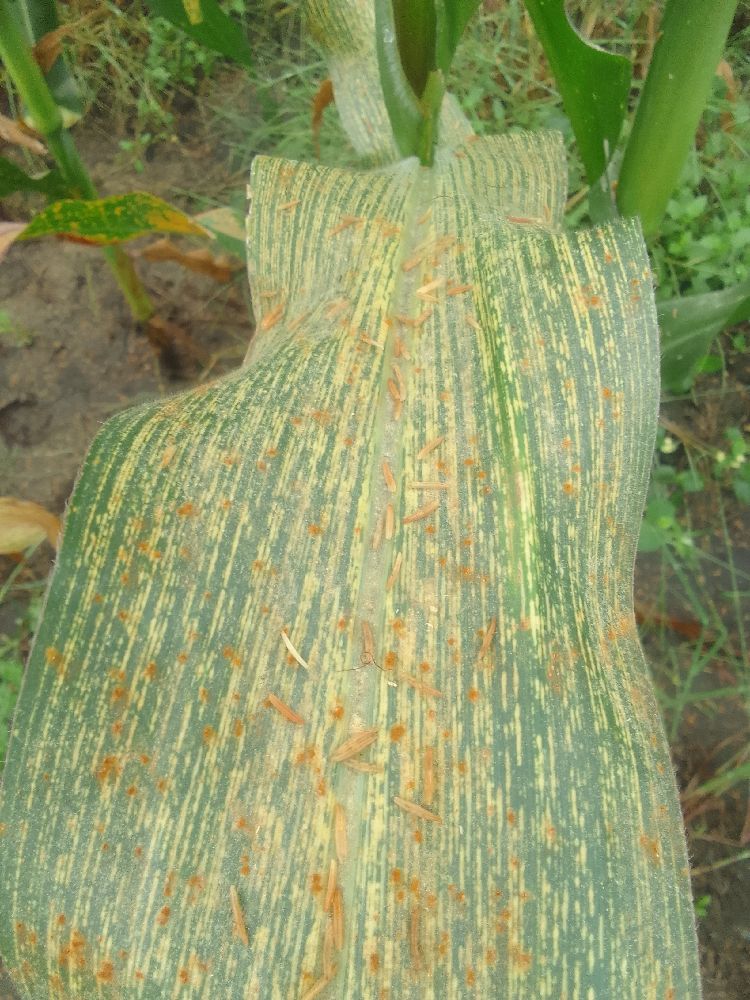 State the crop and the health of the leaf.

maize, maize streak virus
